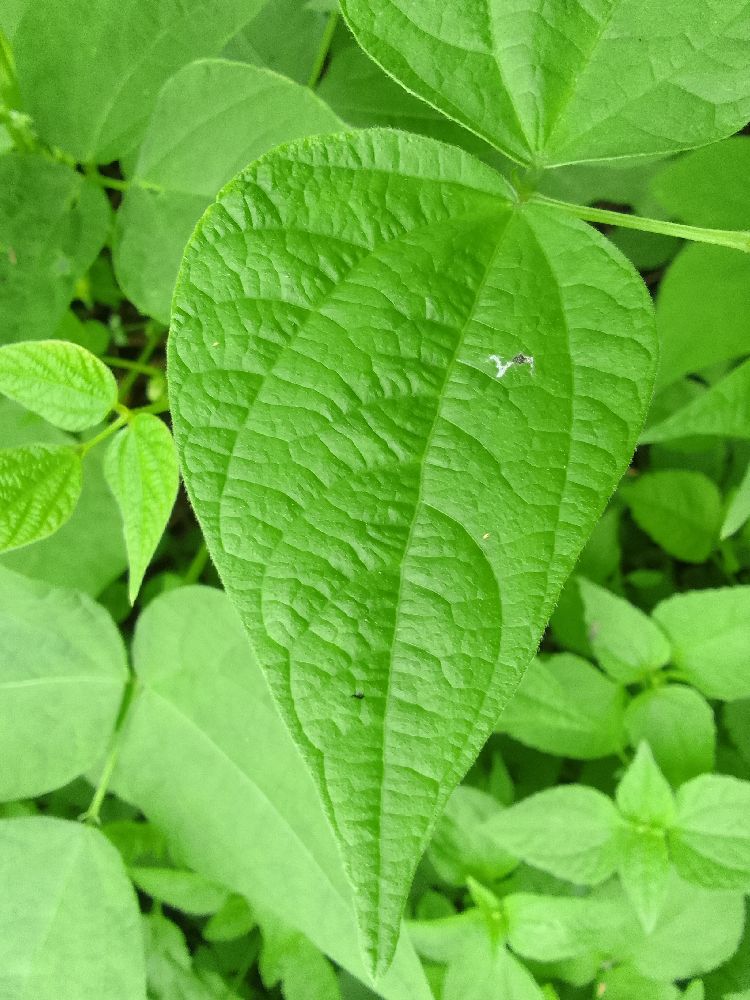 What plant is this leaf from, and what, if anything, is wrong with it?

common bean, healthy
